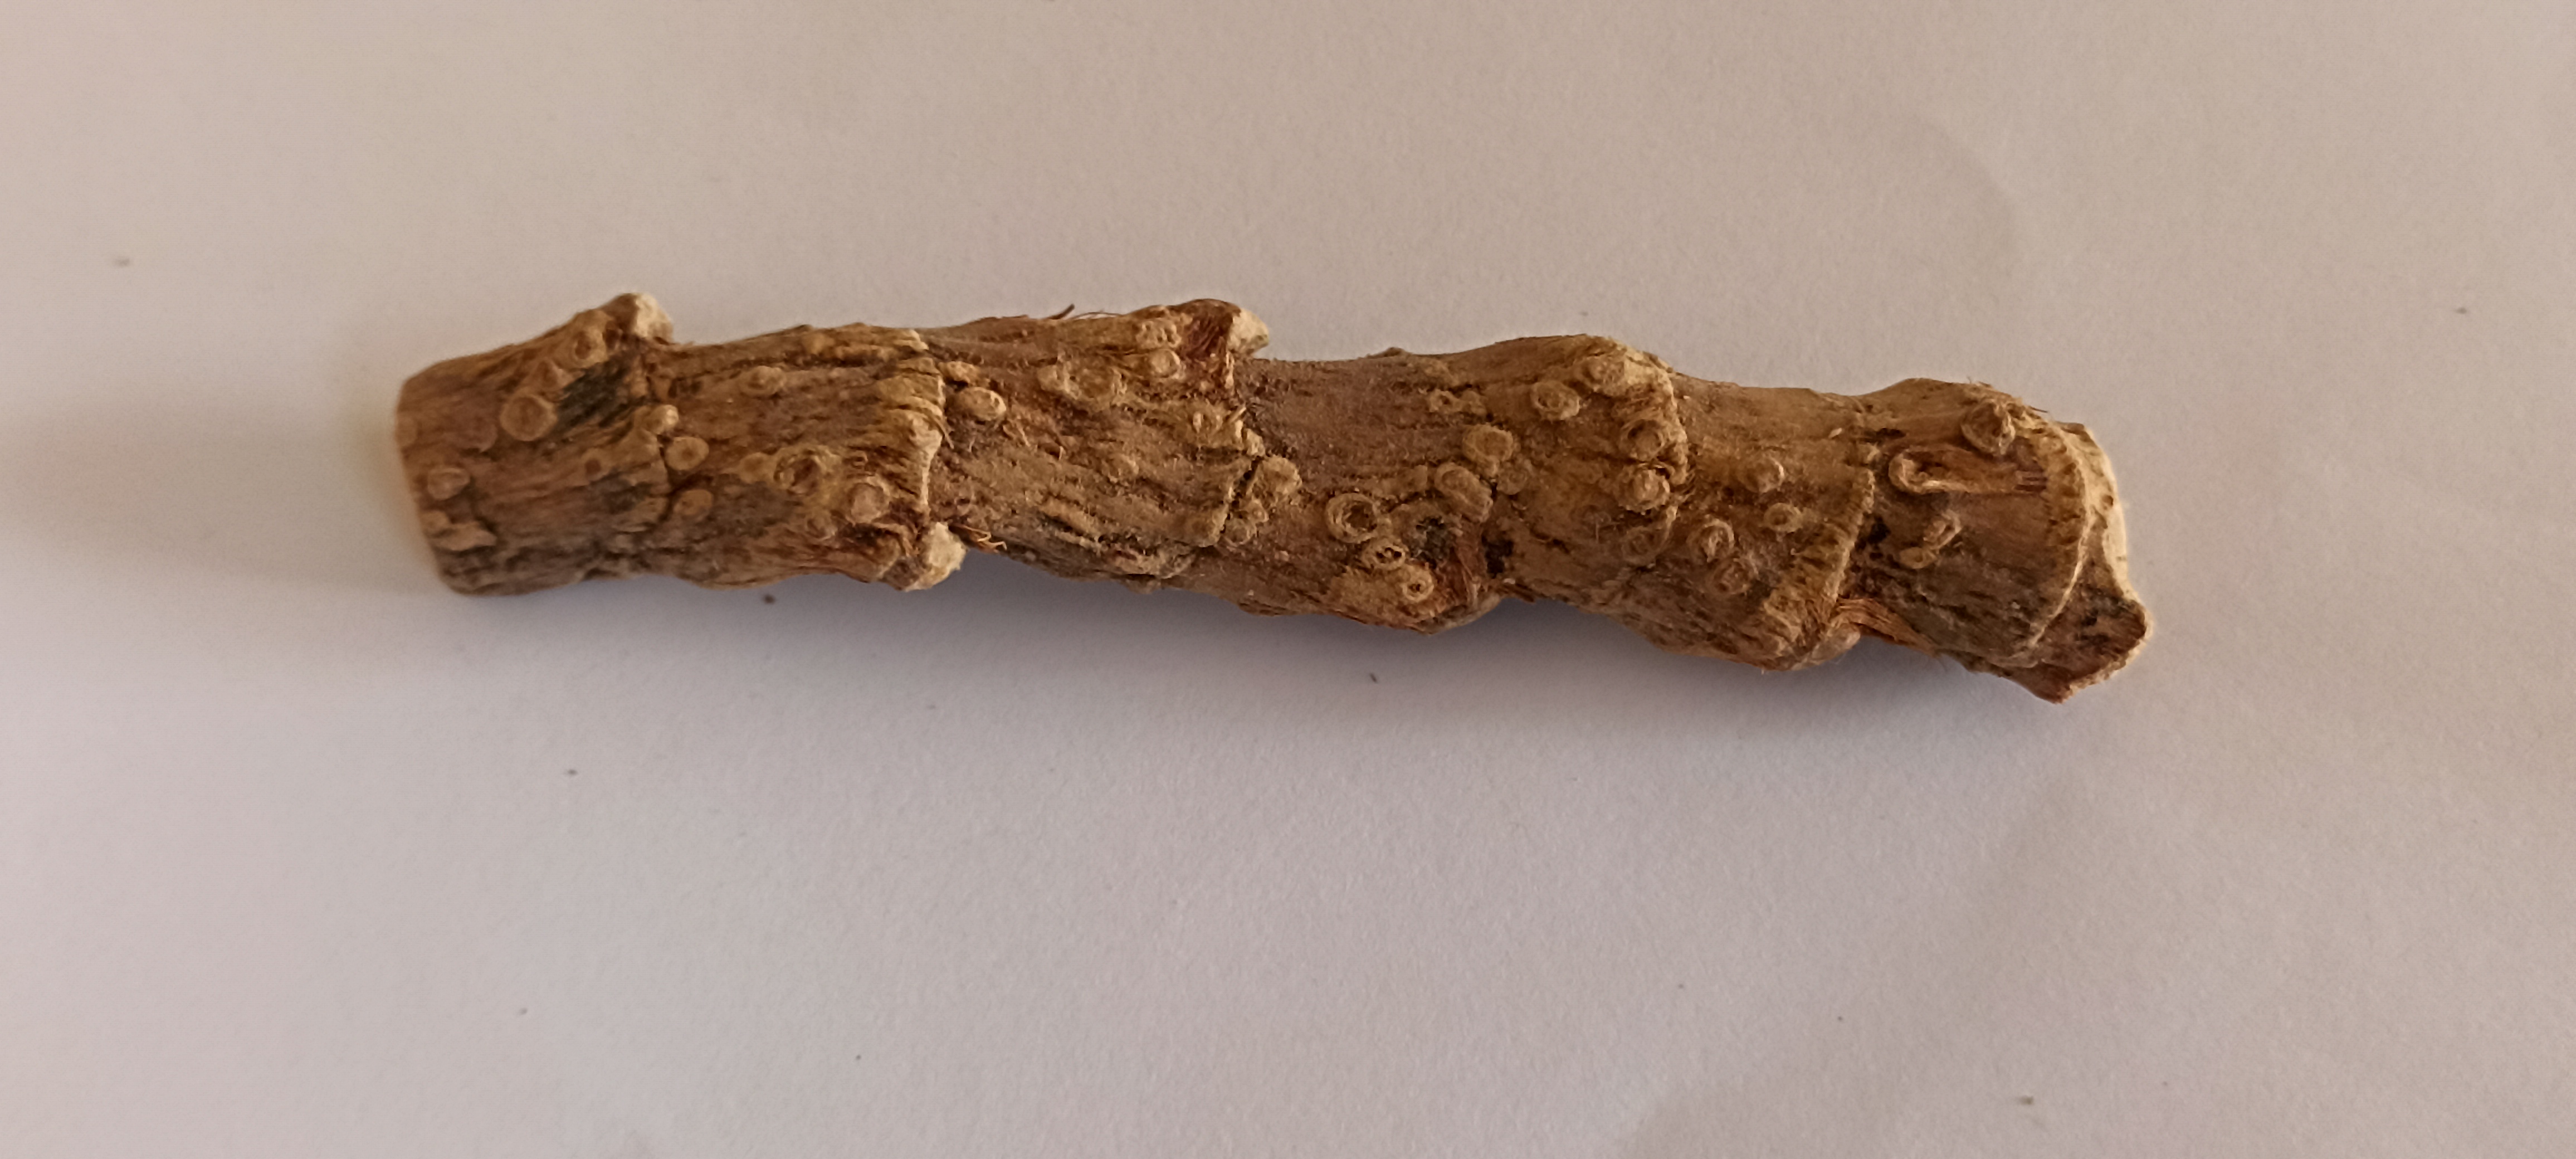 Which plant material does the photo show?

vekhand
